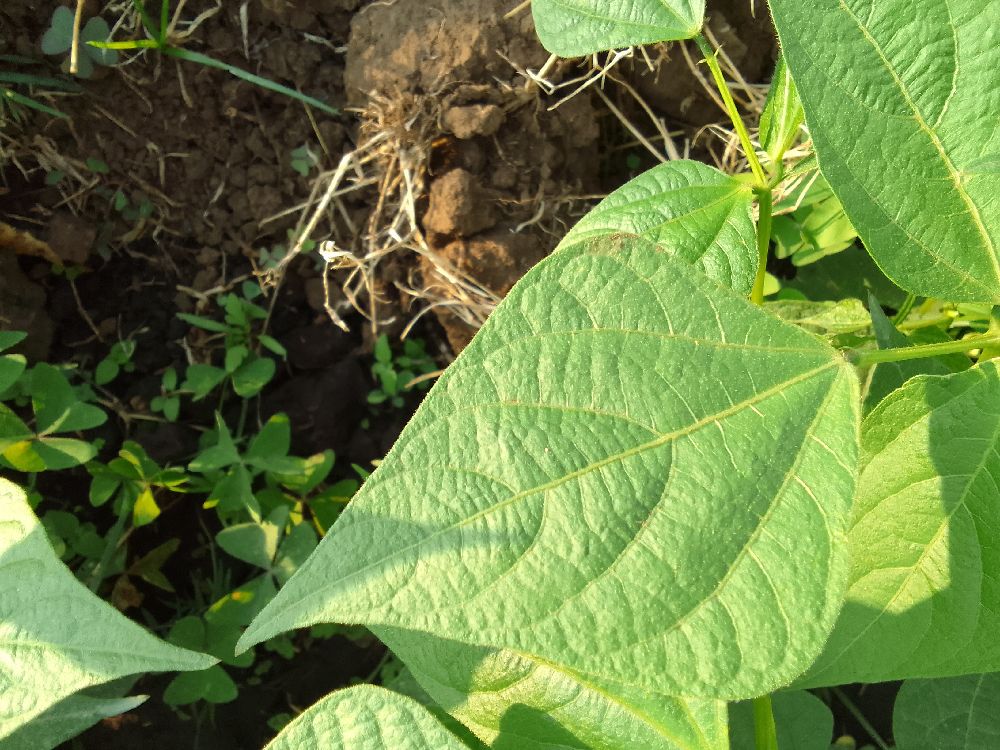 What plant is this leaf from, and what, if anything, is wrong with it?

common bean, healthy
